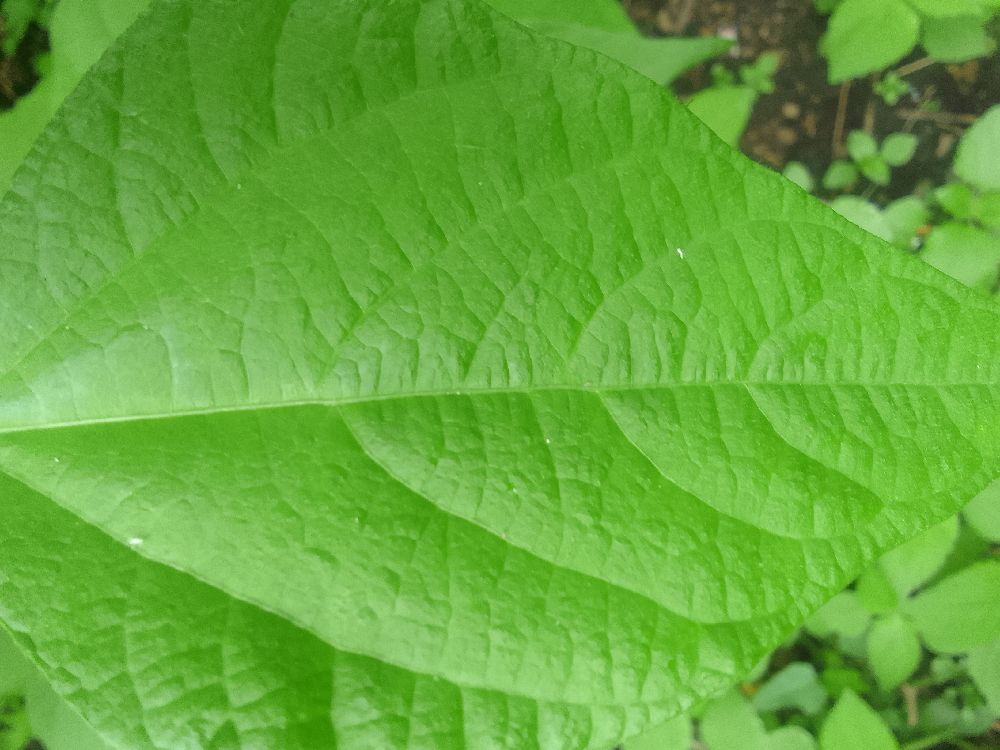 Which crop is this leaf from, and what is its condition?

common bean, healthy
